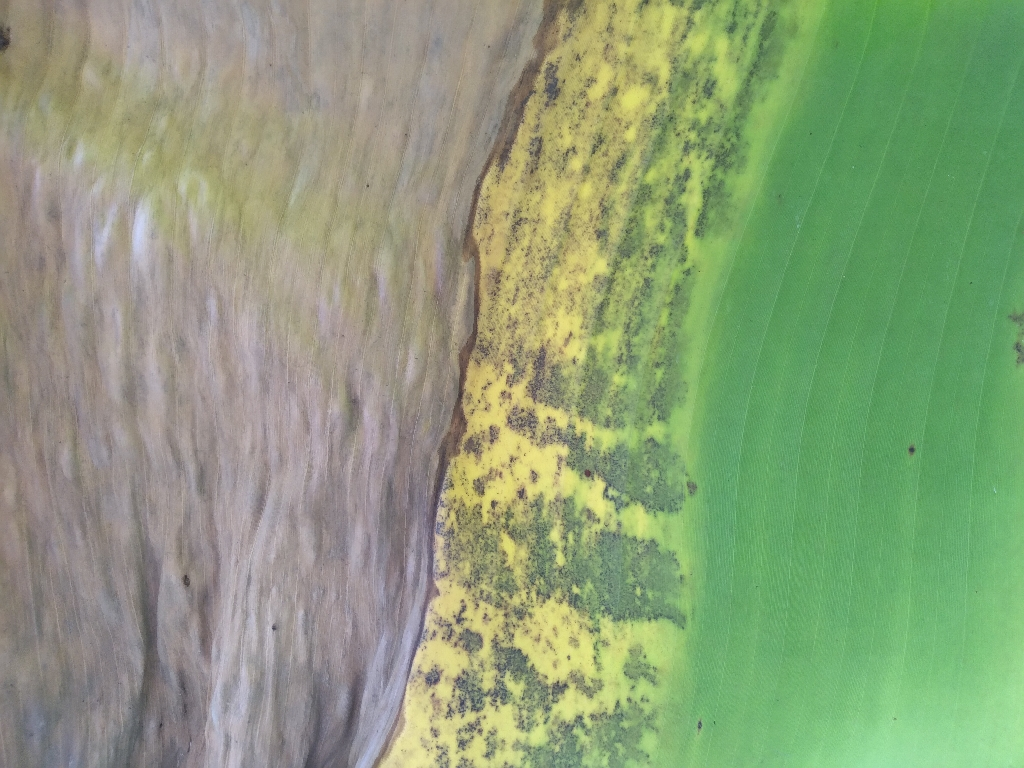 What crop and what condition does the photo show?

banana, black sigatoka
